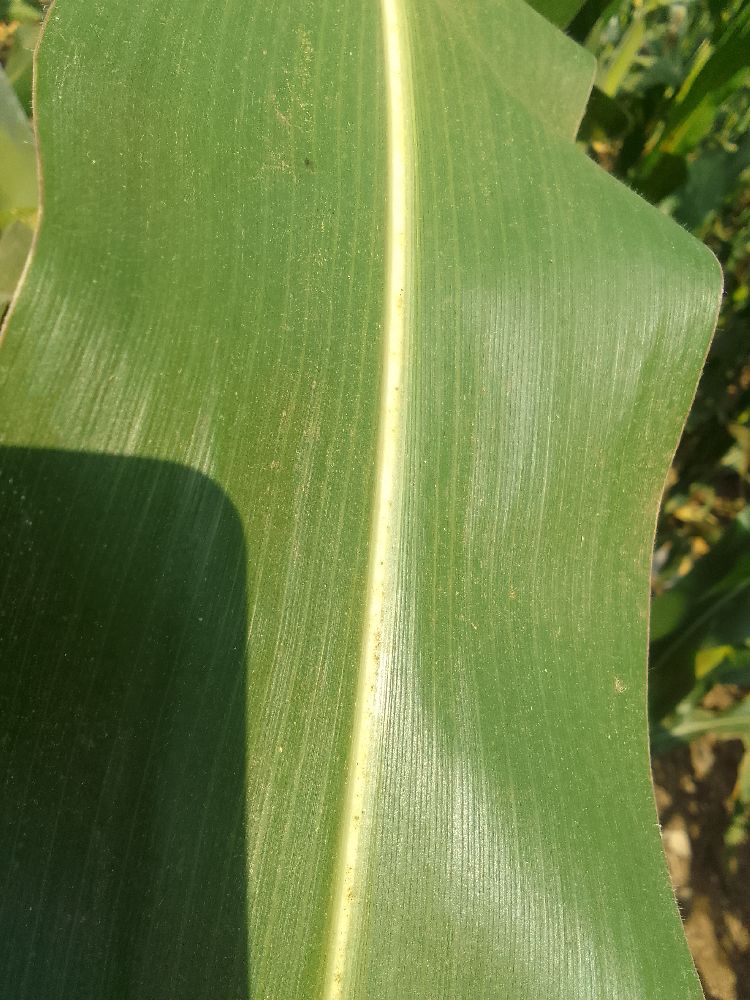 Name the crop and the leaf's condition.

maize, healthy
